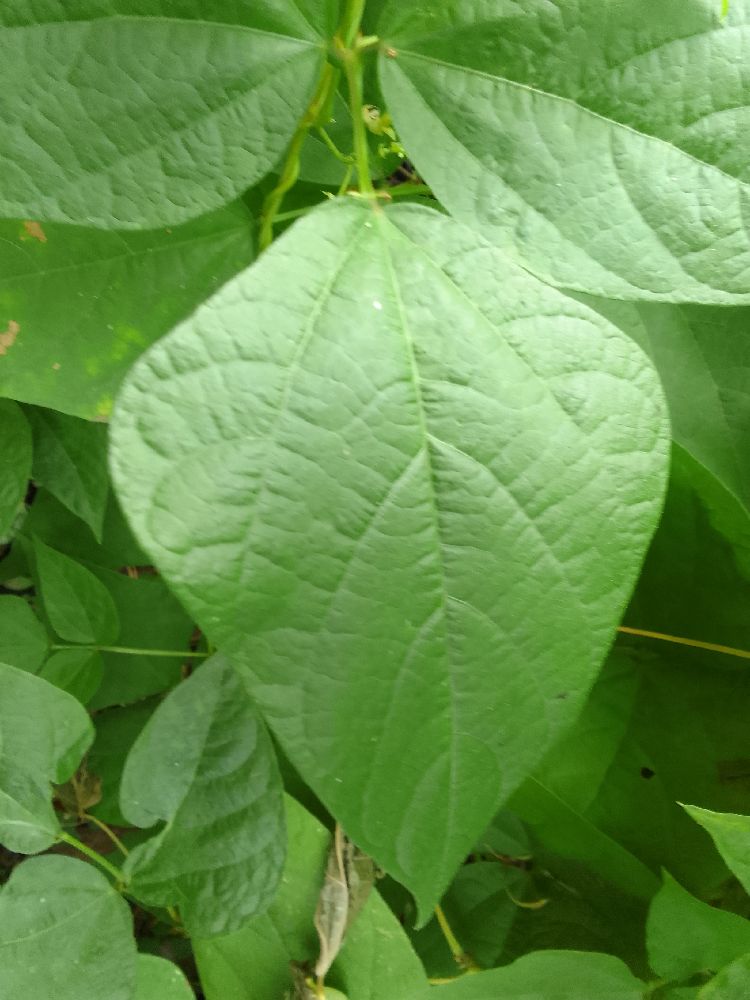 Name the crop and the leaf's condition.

common bean, healthy
